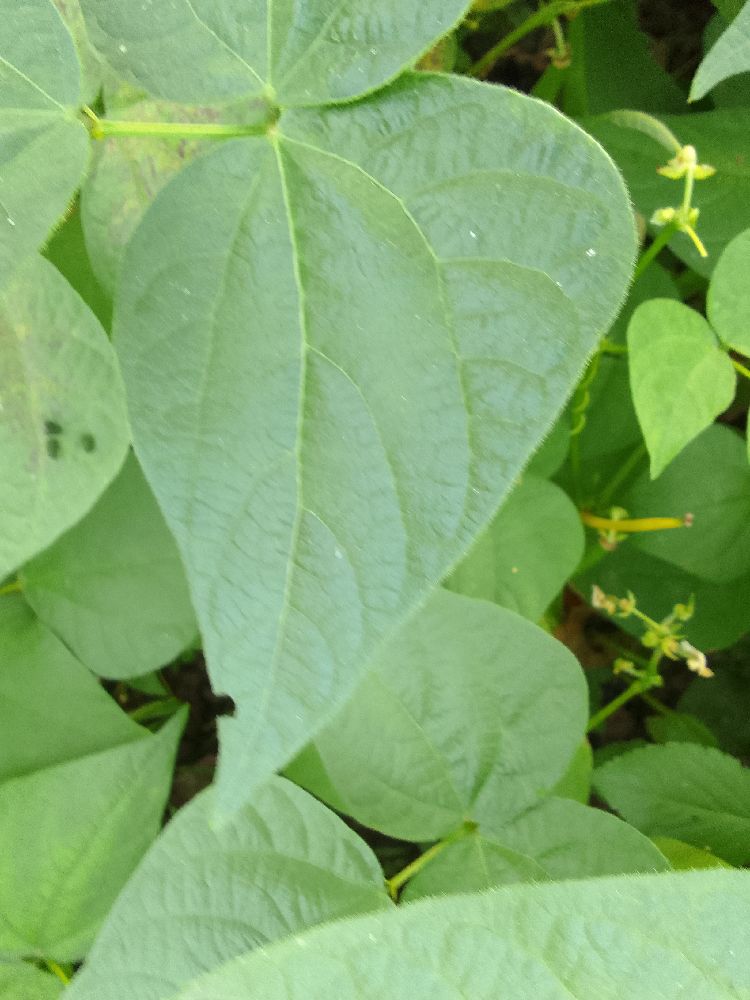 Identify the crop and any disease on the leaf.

common bean, healthy
